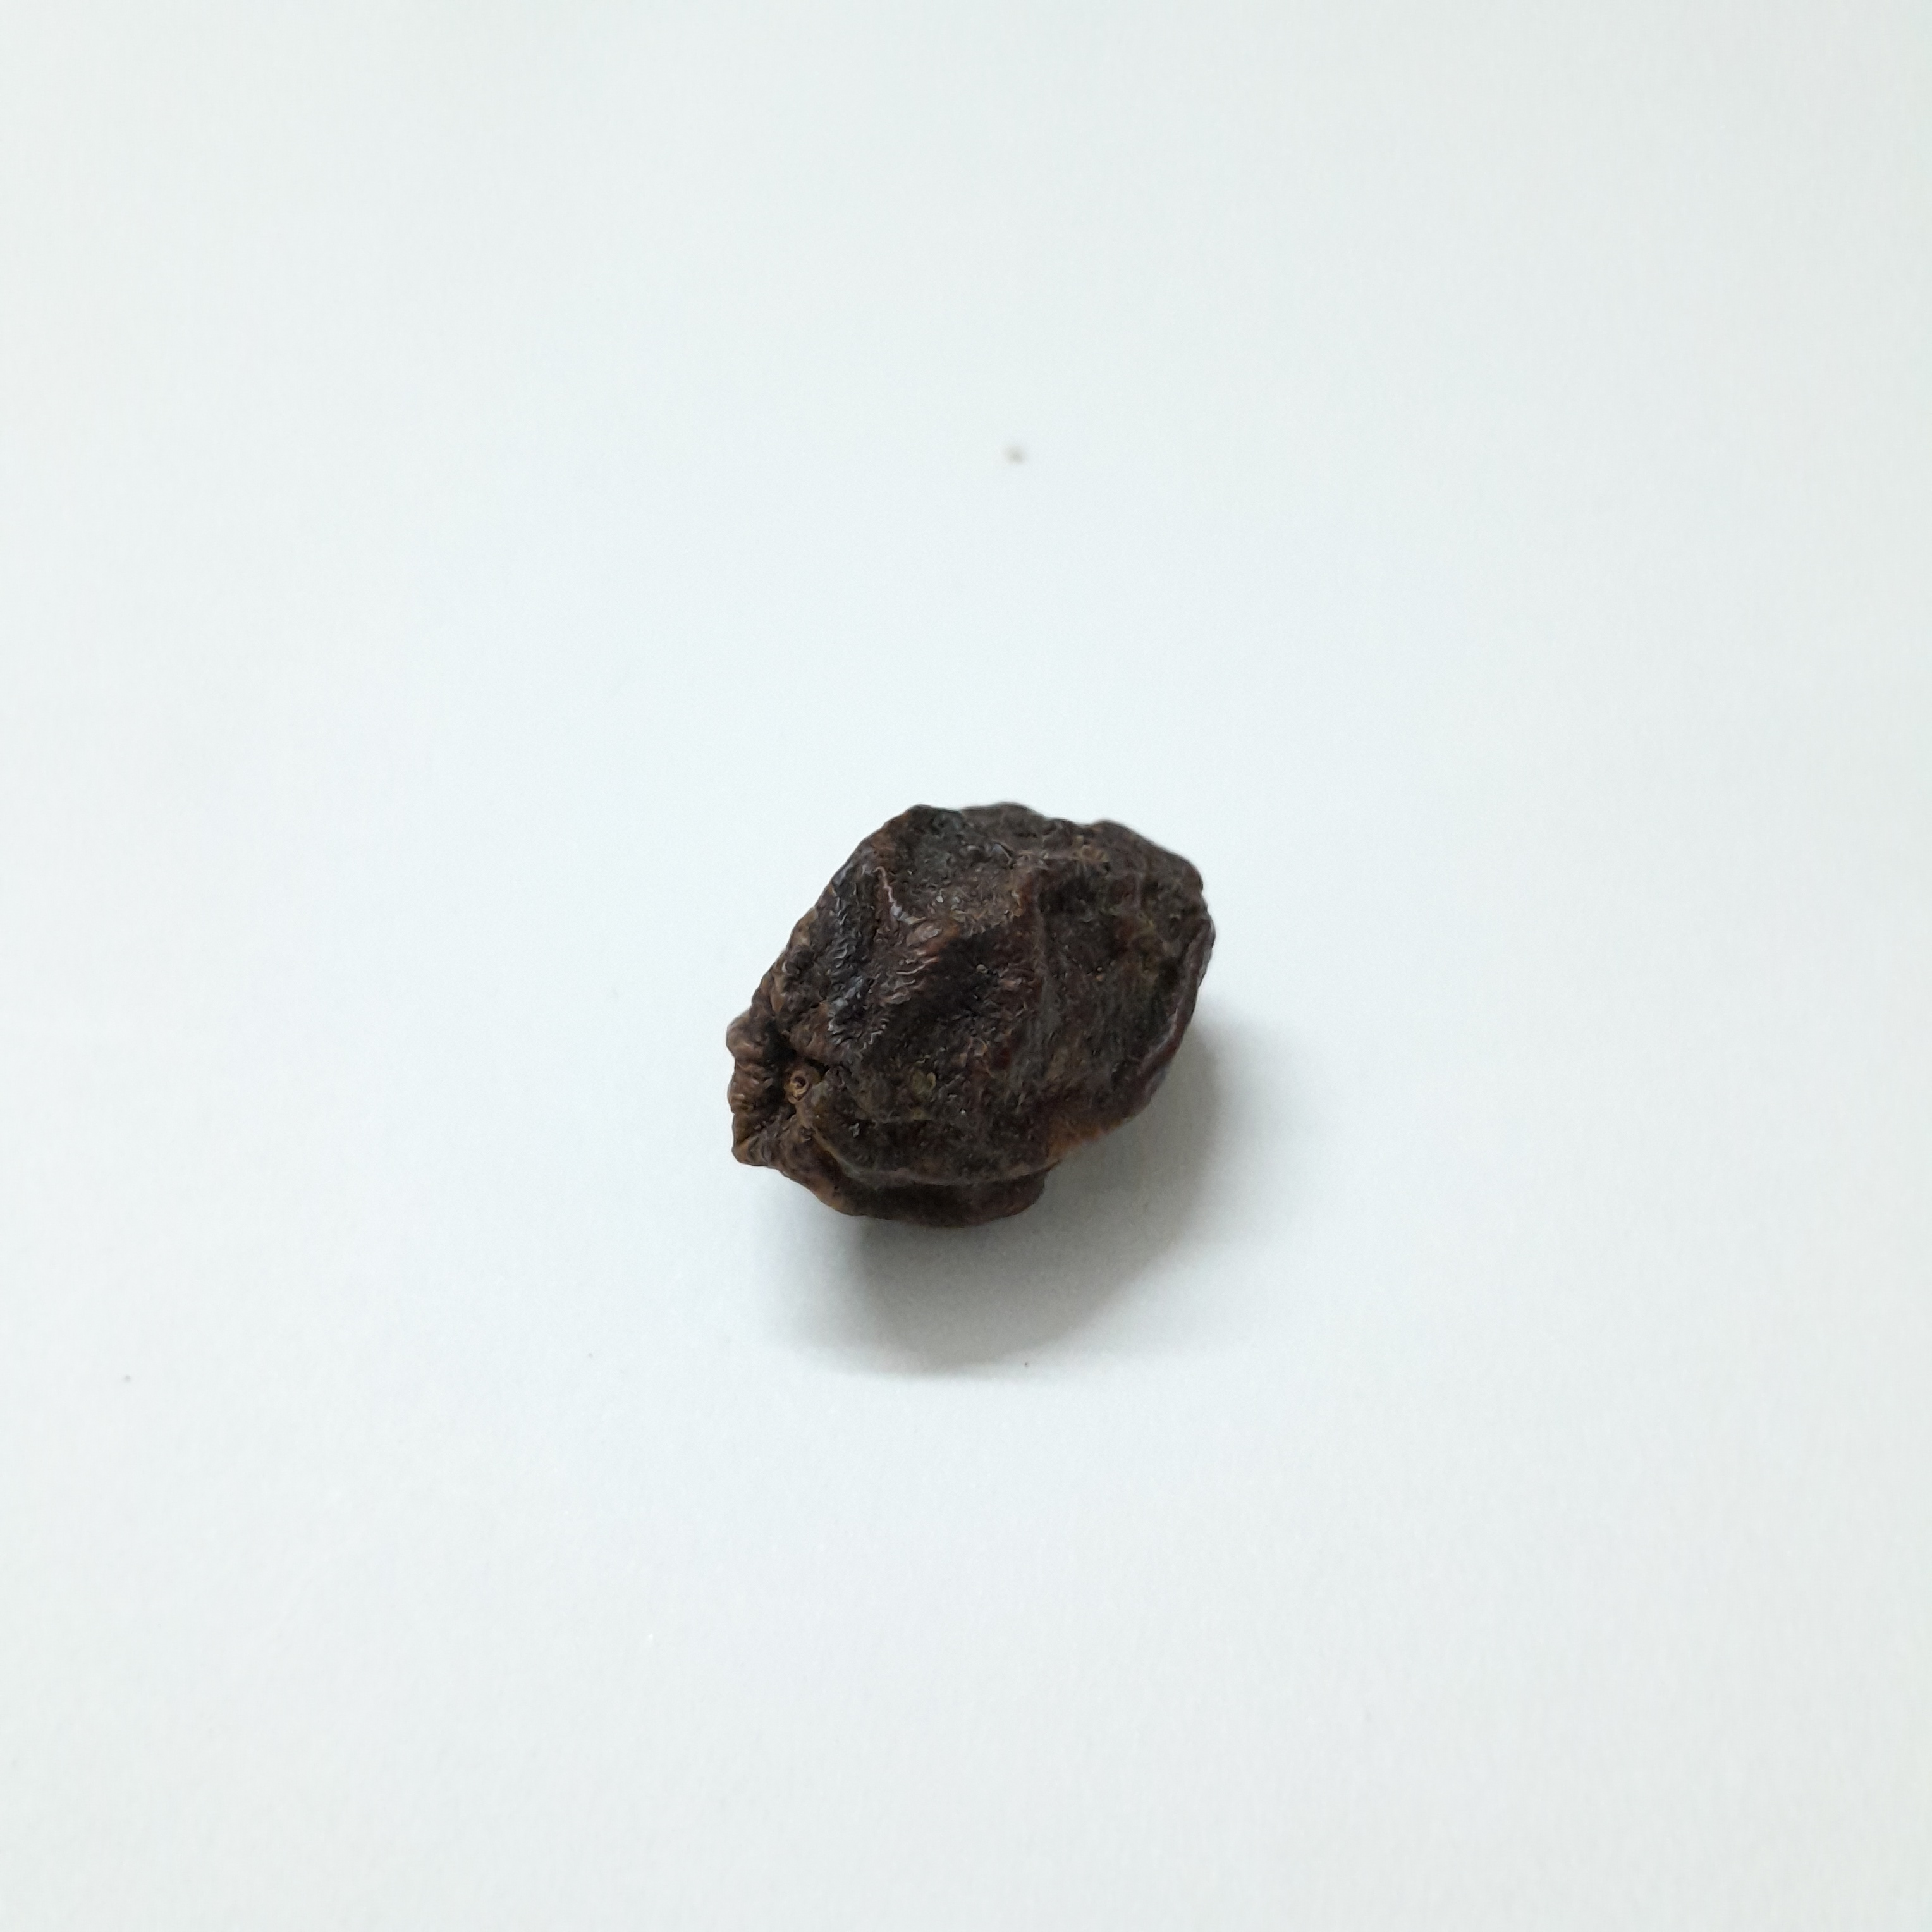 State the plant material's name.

kadukharik
